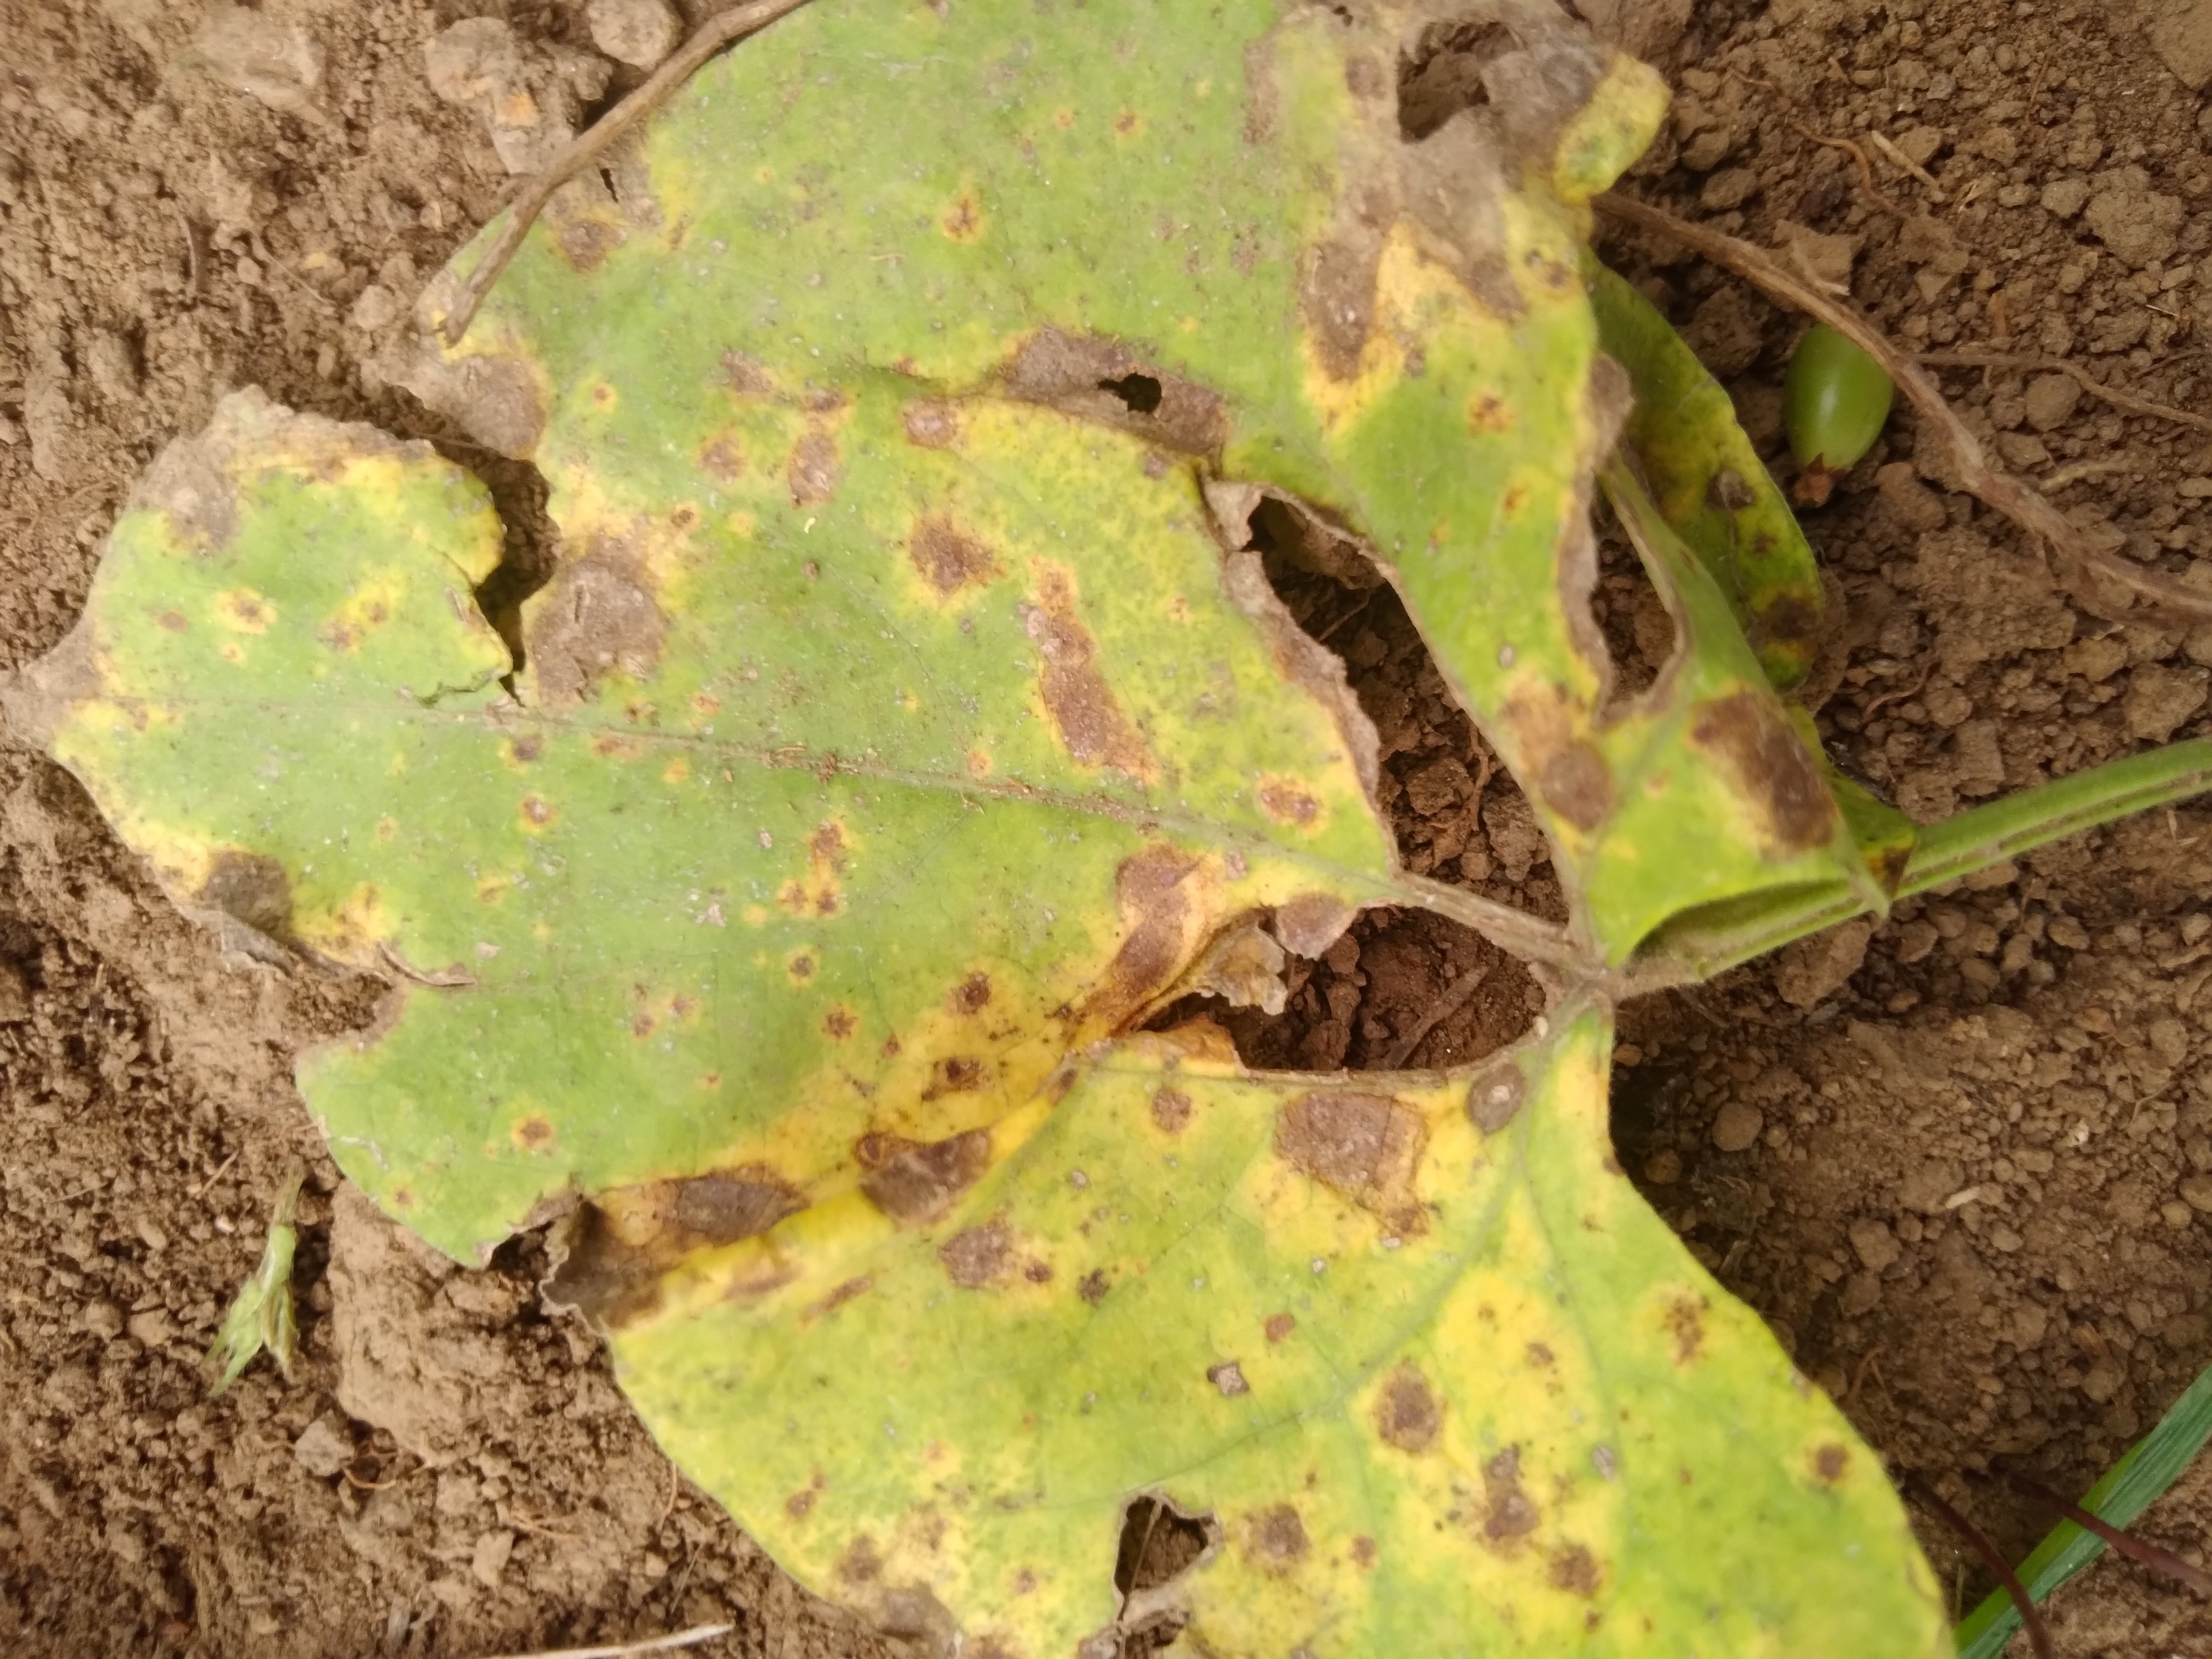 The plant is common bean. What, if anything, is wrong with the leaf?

rust
